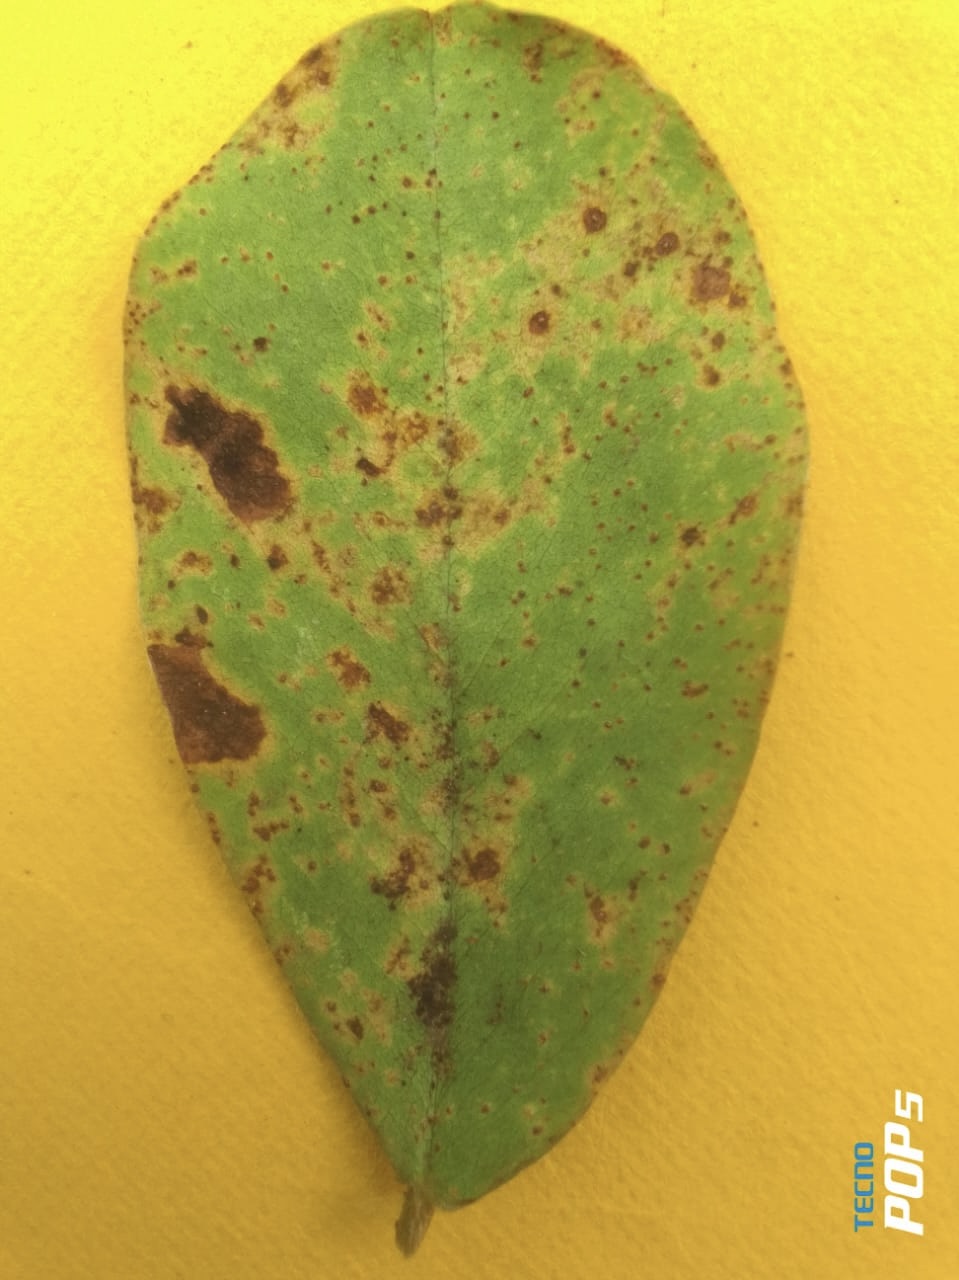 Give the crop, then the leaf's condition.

peanut, nothapassalora personata
